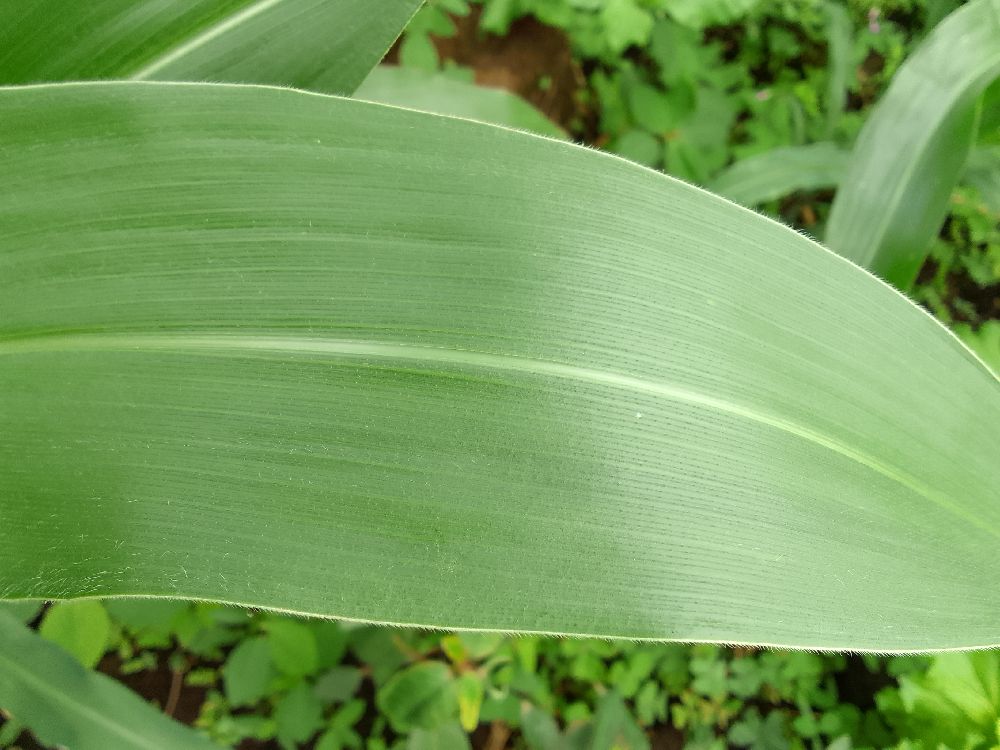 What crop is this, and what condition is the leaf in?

maize, healthy
